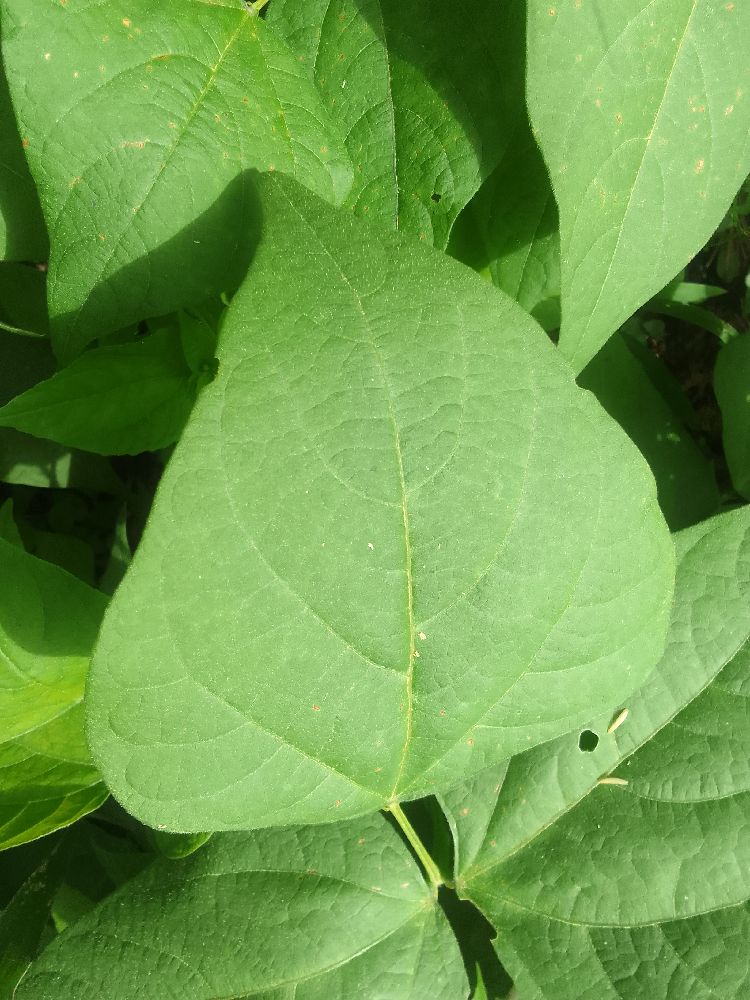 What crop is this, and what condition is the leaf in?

common bean, healthy
